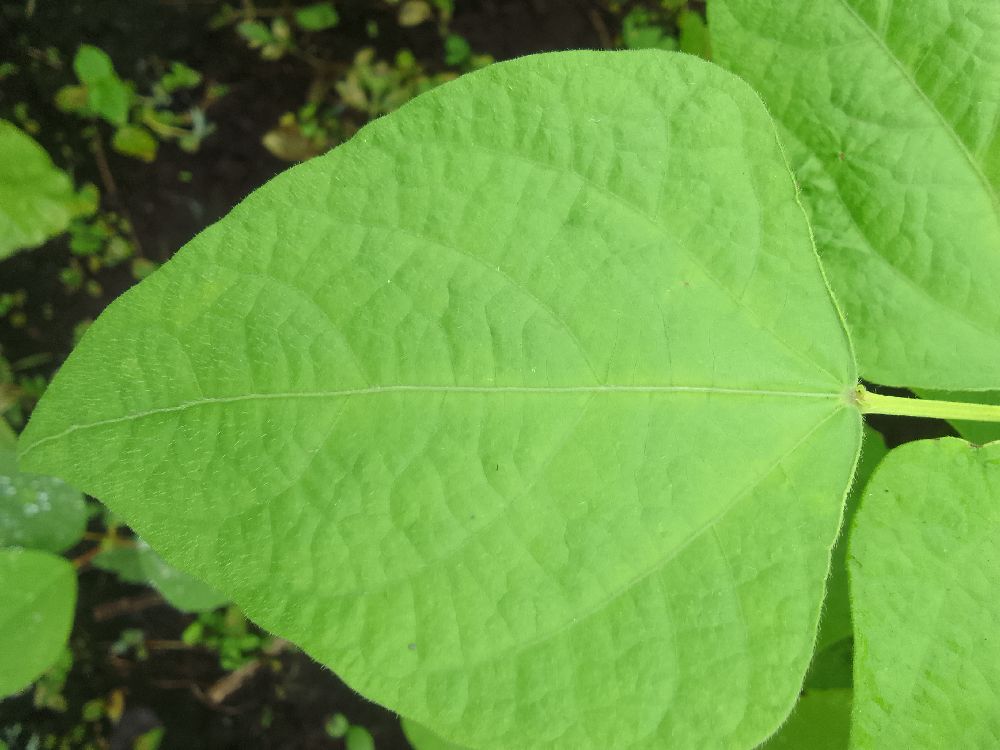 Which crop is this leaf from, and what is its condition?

common bean, healthy
